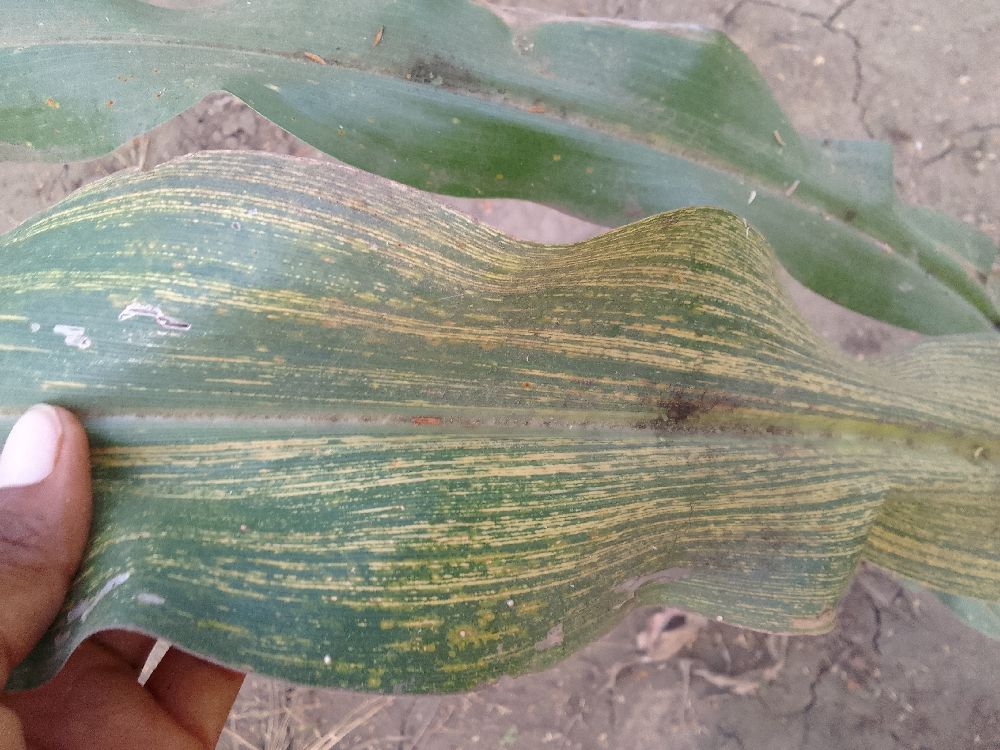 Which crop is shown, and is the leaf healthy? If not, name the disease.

maize, maize streak virus
